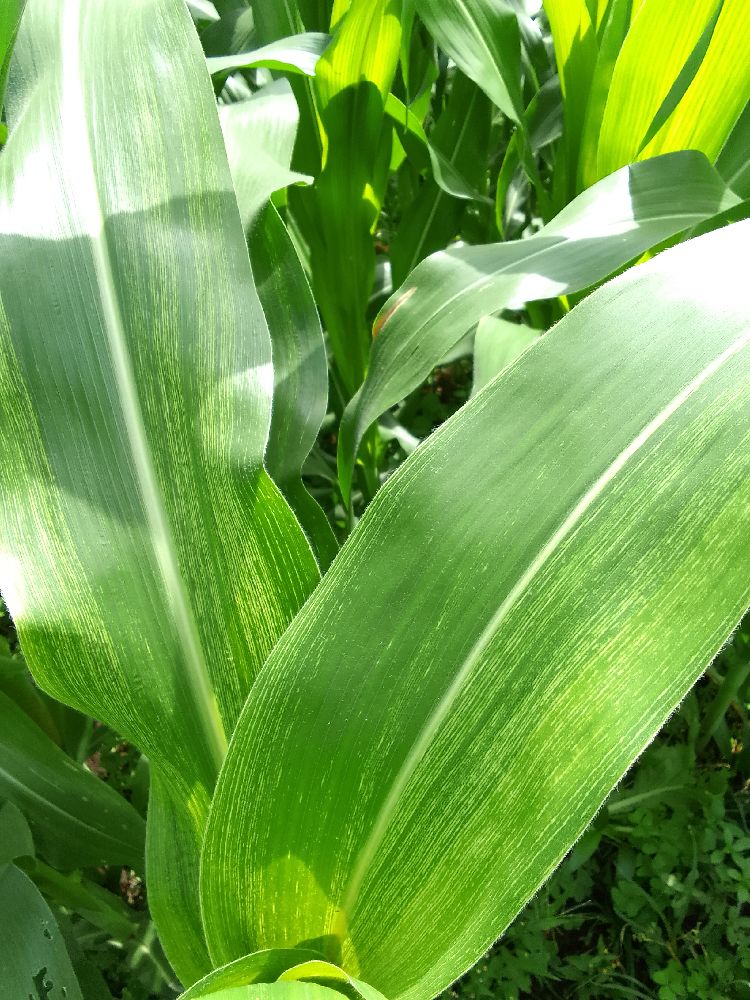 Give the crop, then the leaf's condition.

maize, maize streak virus
